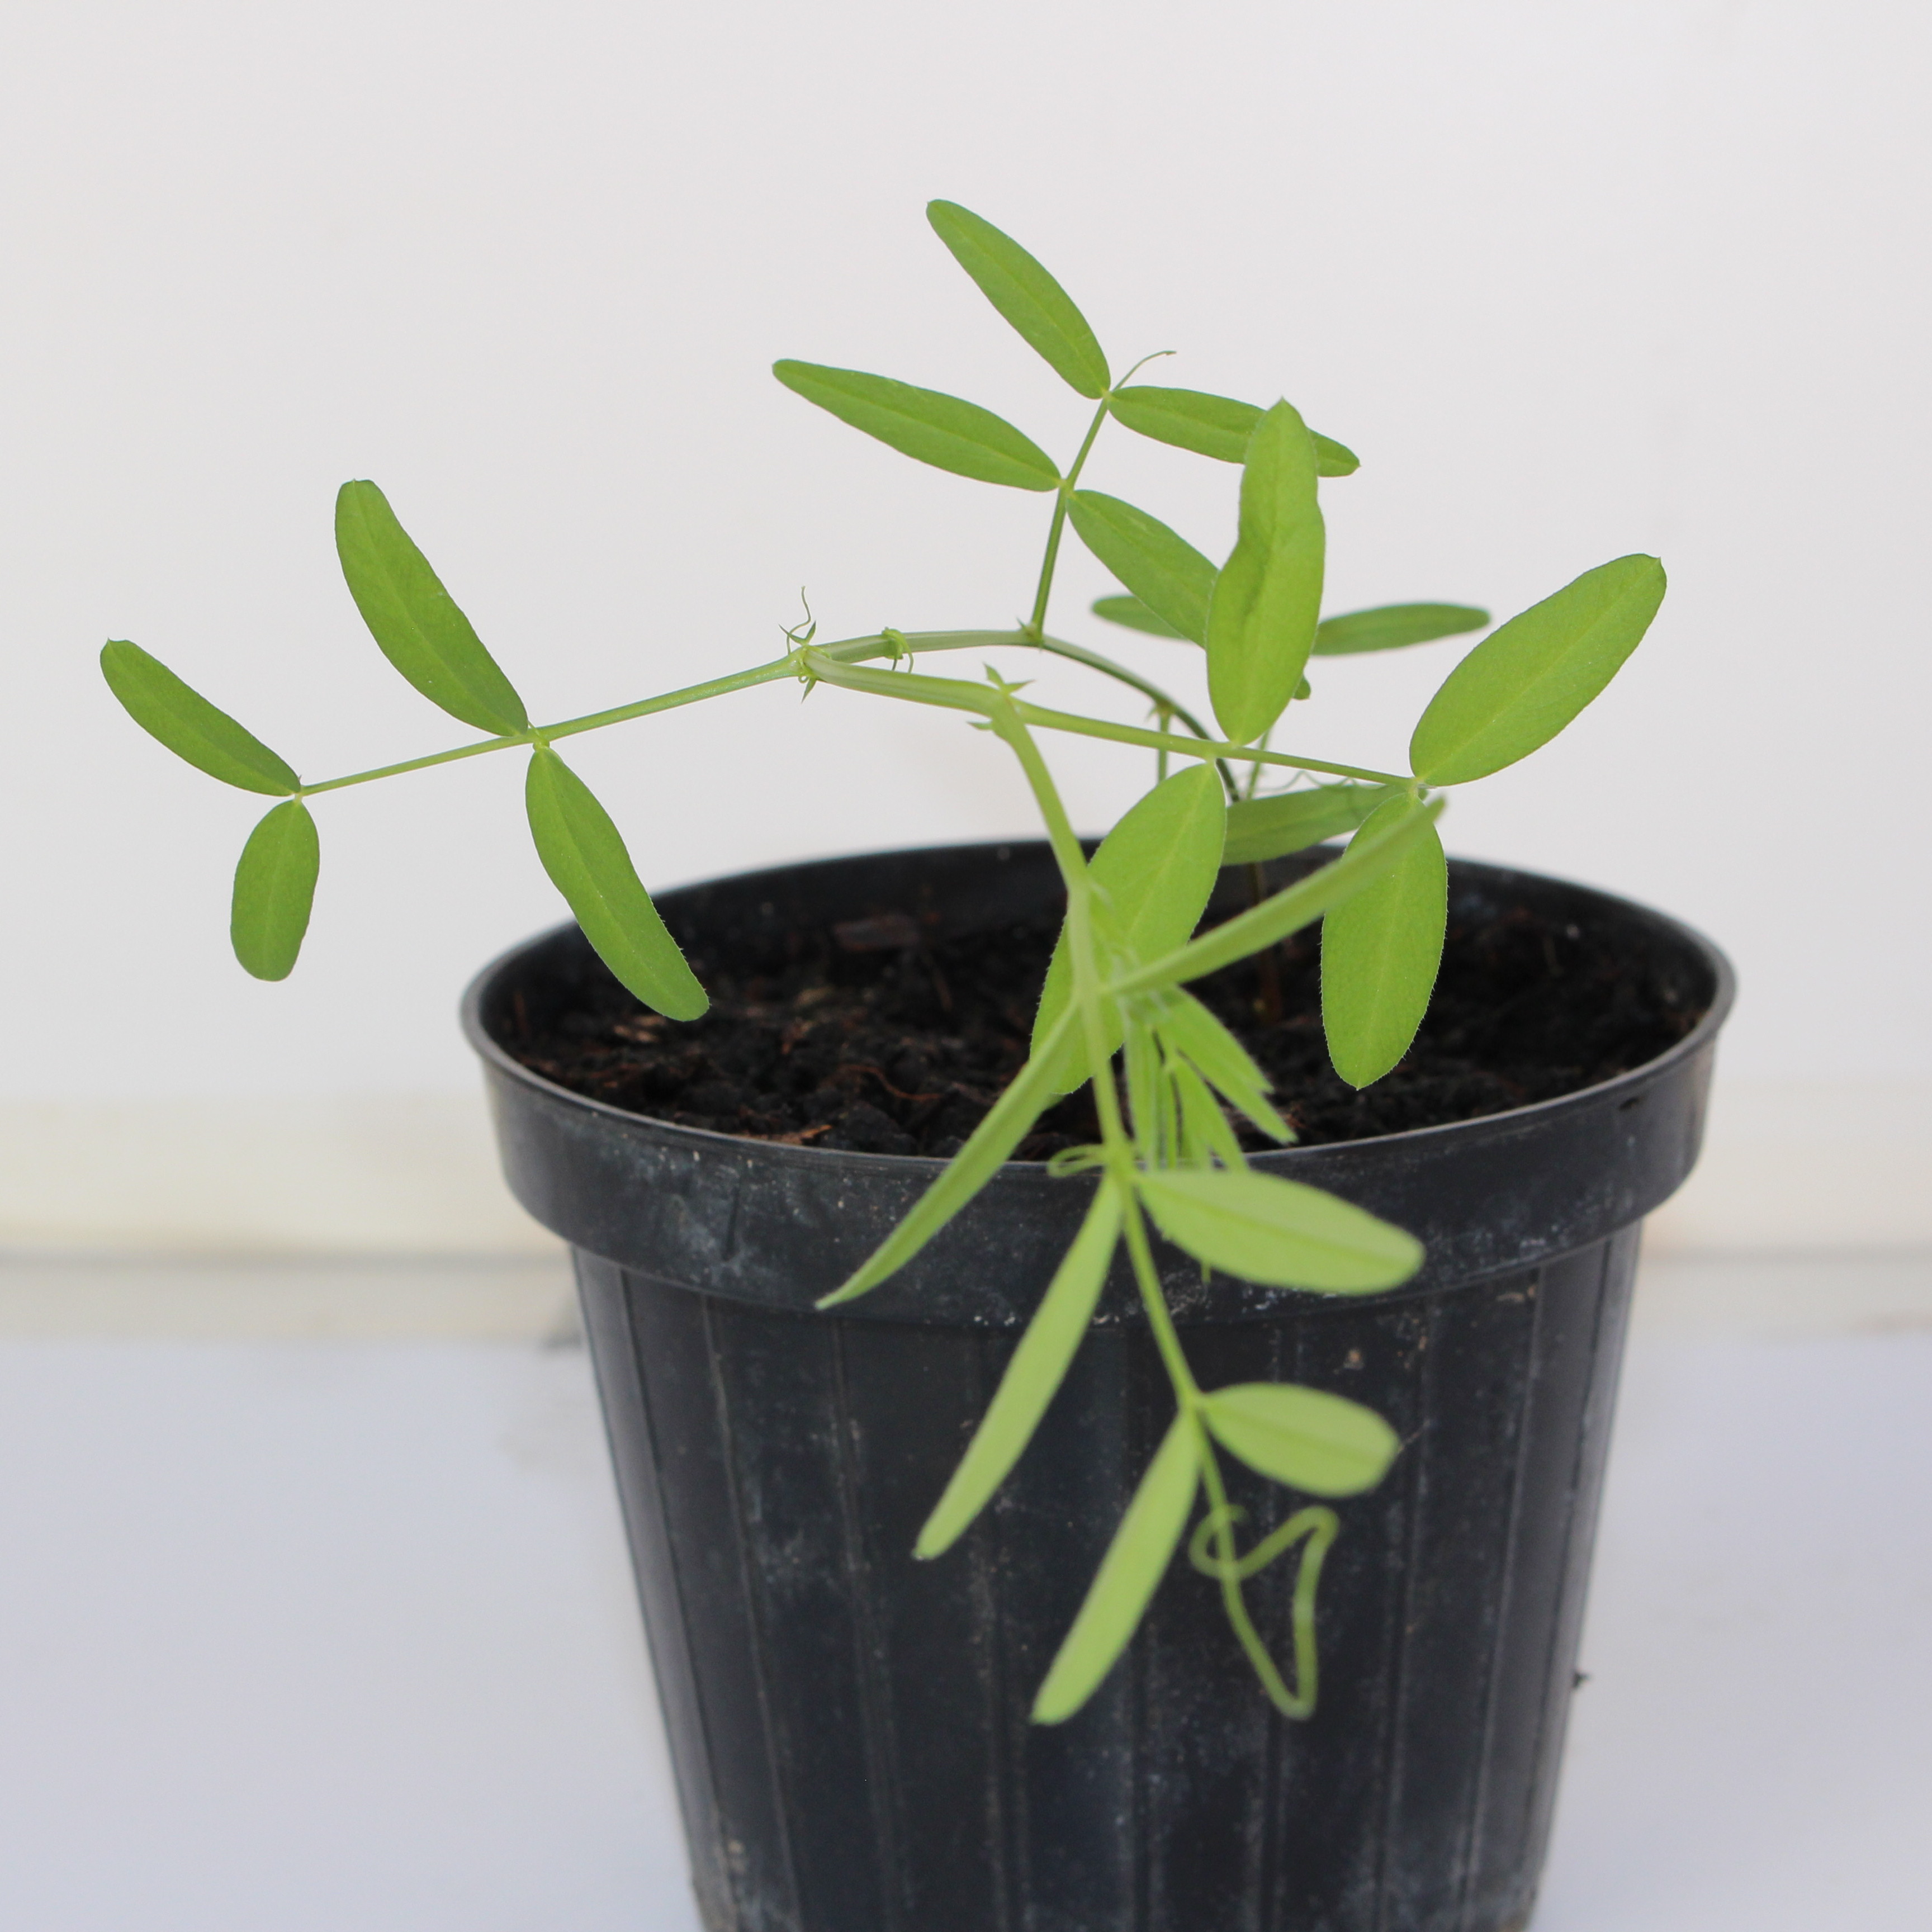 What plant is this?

Vicia sativa
